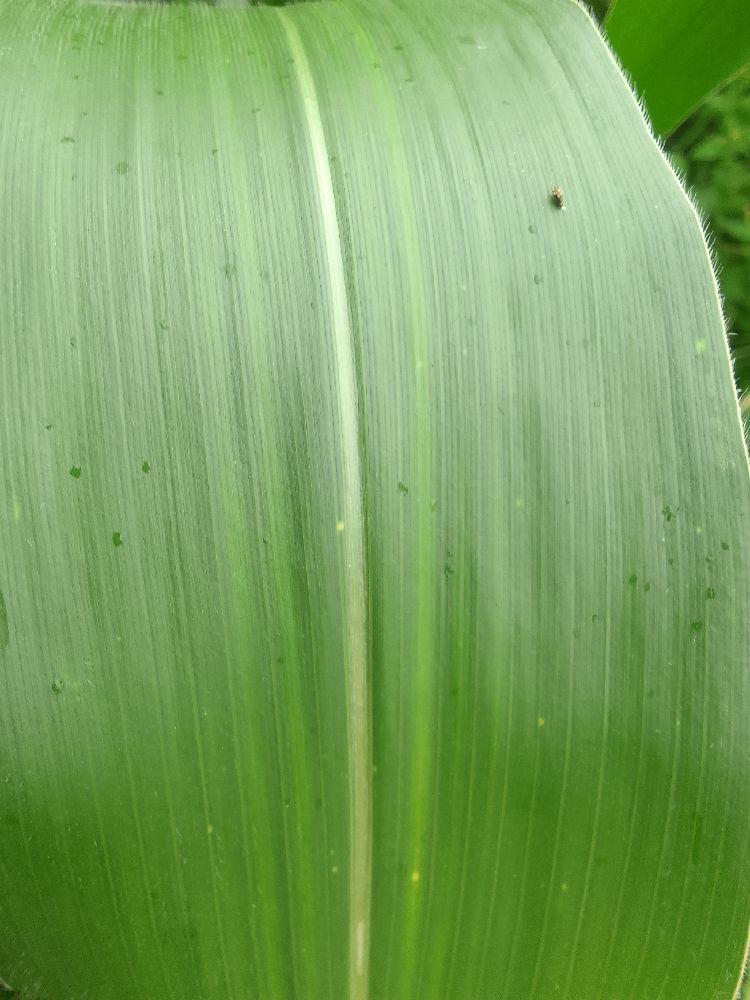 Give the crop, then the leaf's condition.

maize, healthy
